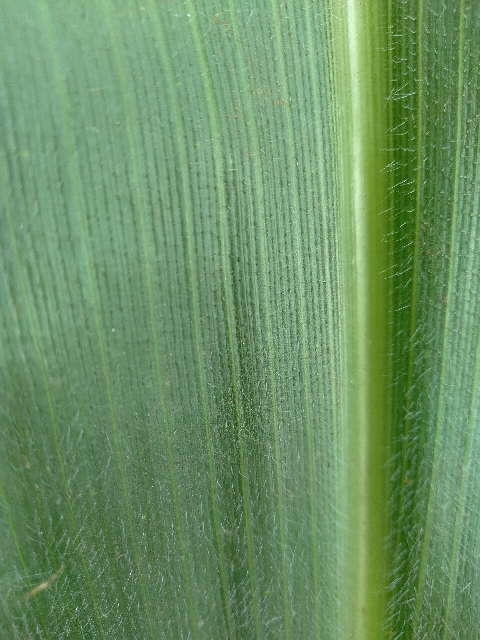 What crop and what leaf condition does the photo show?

maize, healthy
